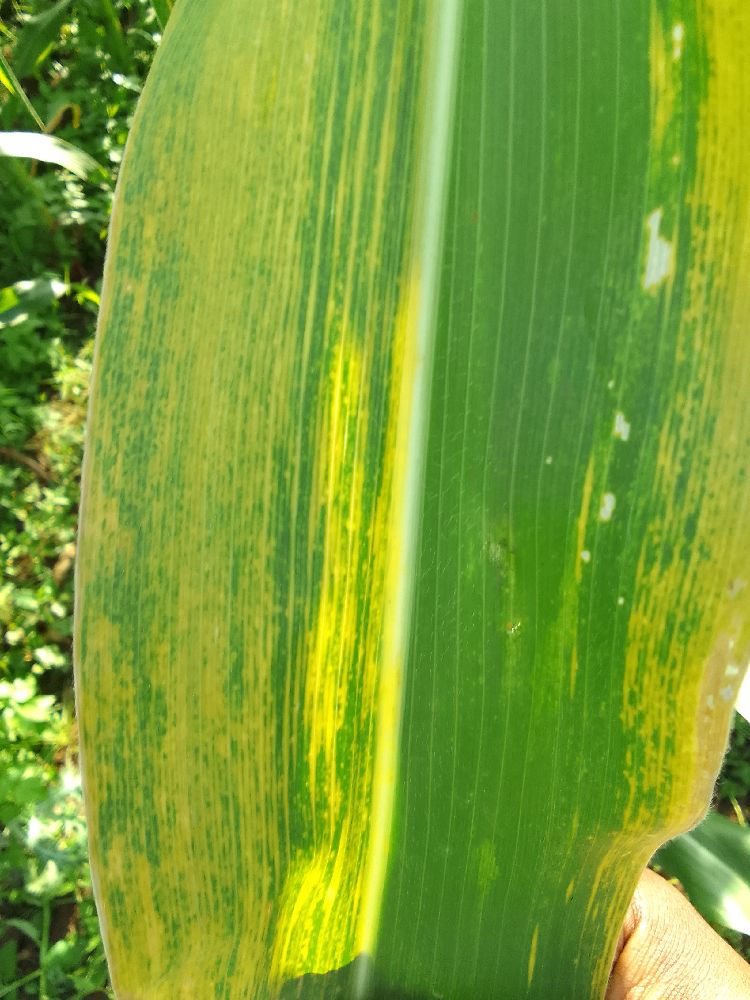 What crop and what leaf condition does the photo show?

maize, maize lethal necrosis
